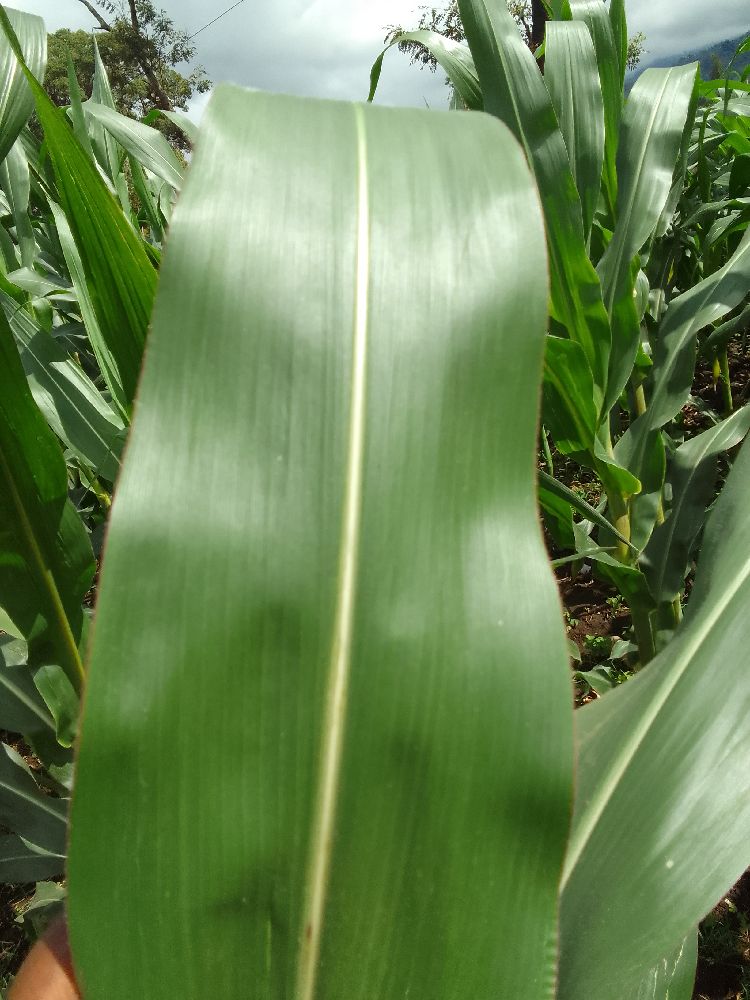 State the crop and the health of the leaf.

maize, healthy
